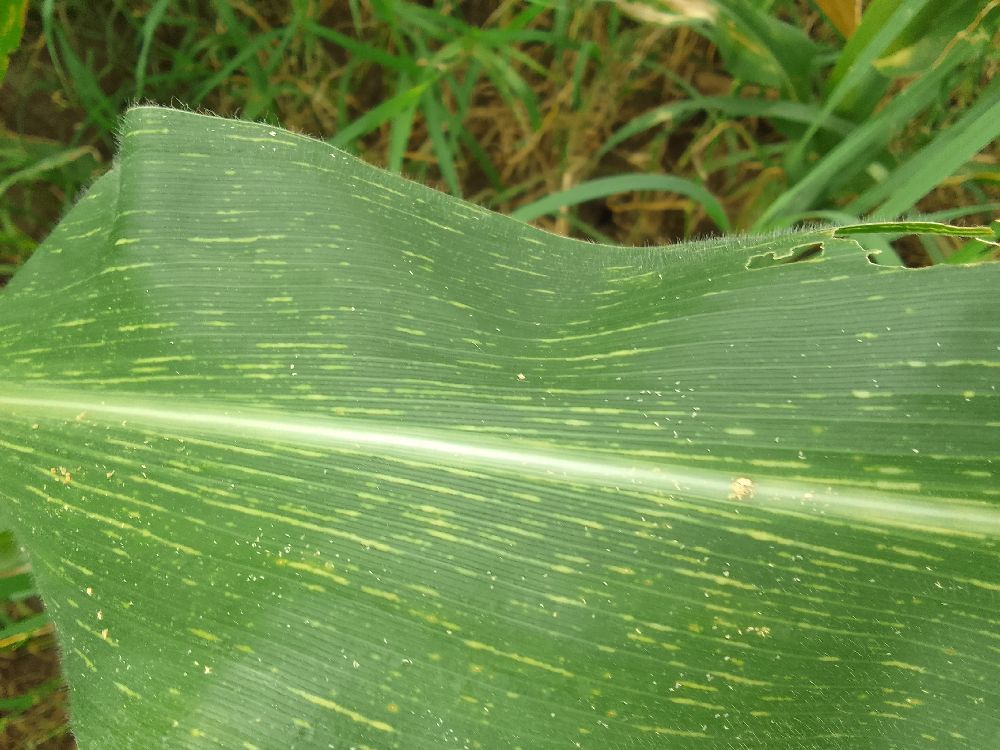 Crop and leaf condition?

maize, maize streak virus
